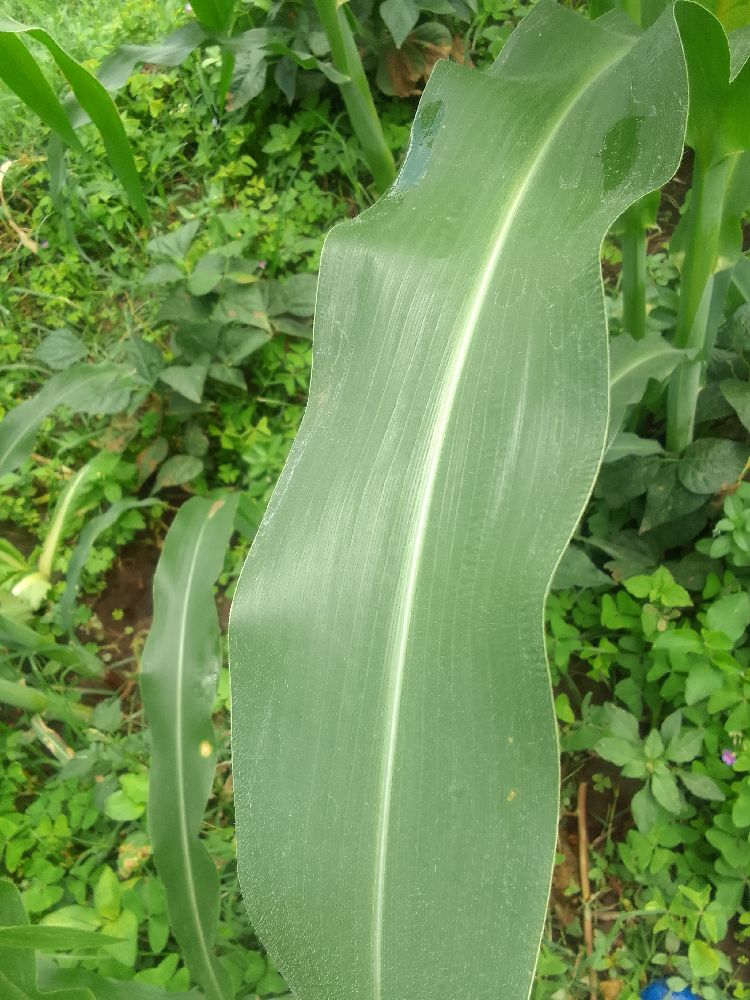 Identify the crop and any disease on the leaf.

maize, healthy
